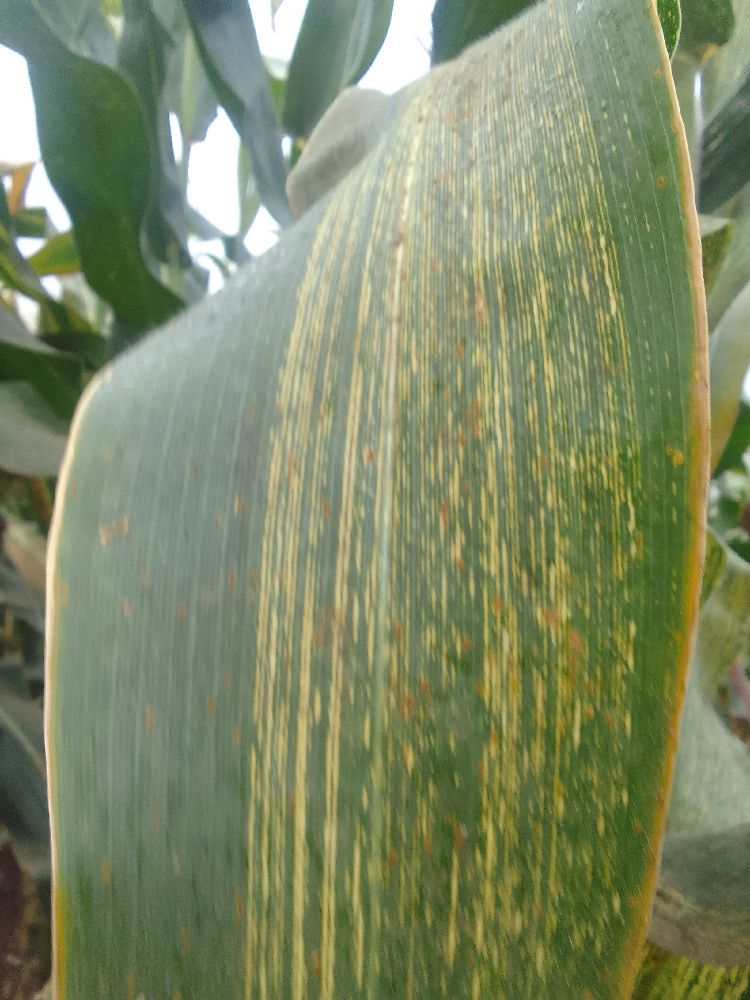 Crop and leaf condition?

maize, maize streak virus
